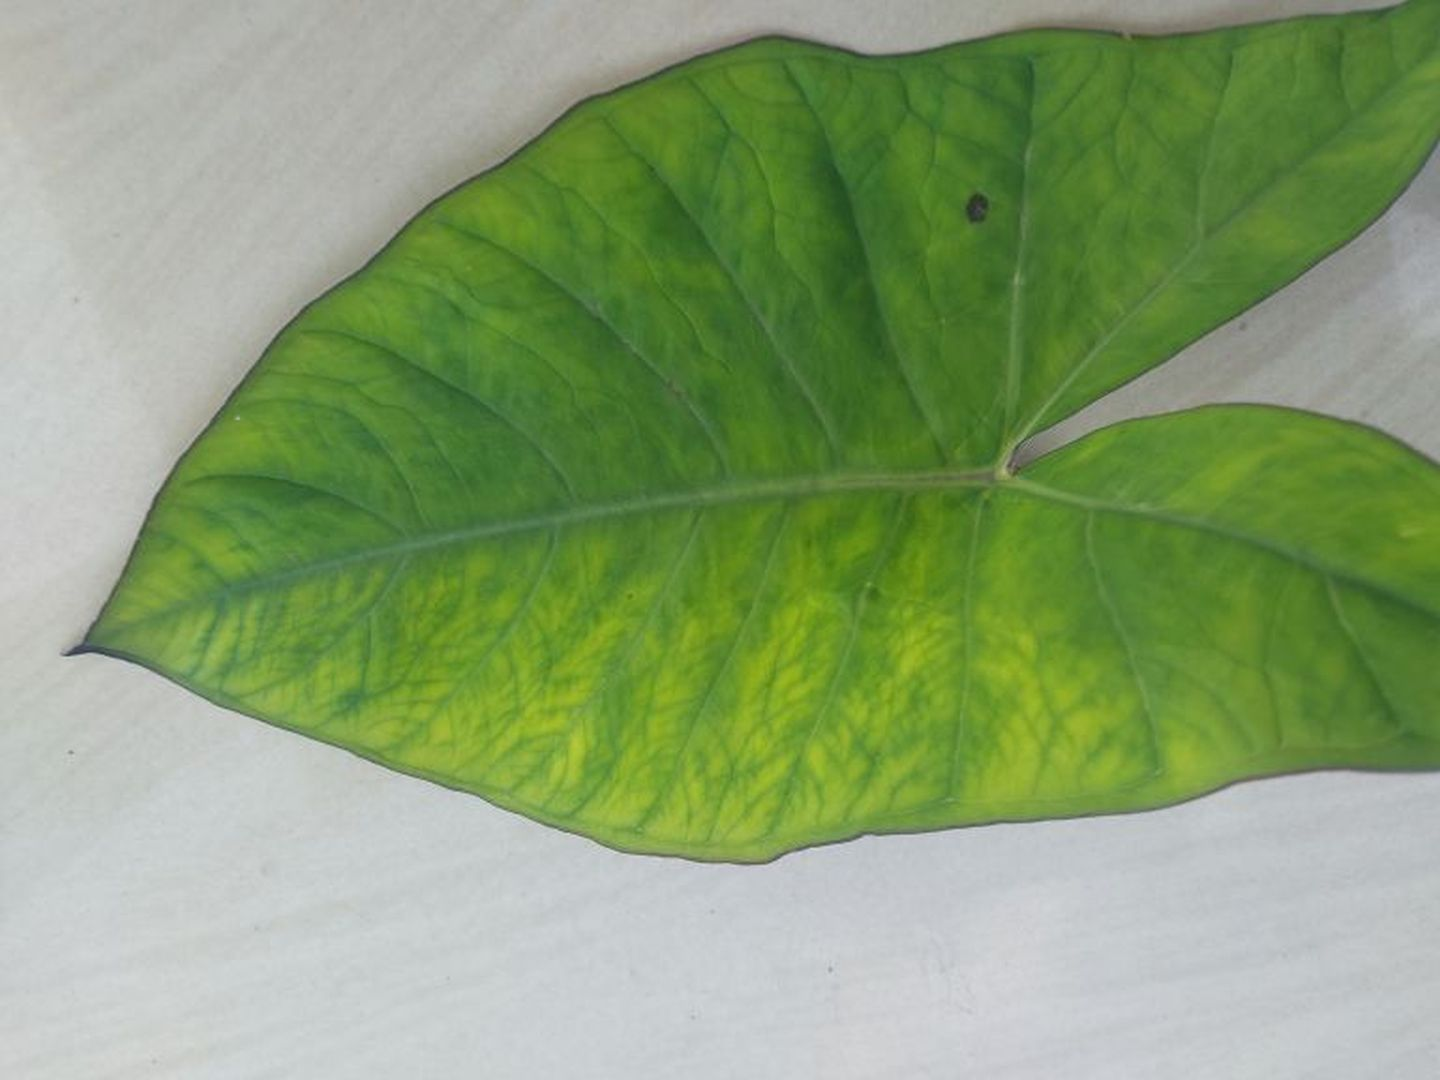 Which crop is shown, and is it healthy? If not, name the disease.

taro, mosaic
